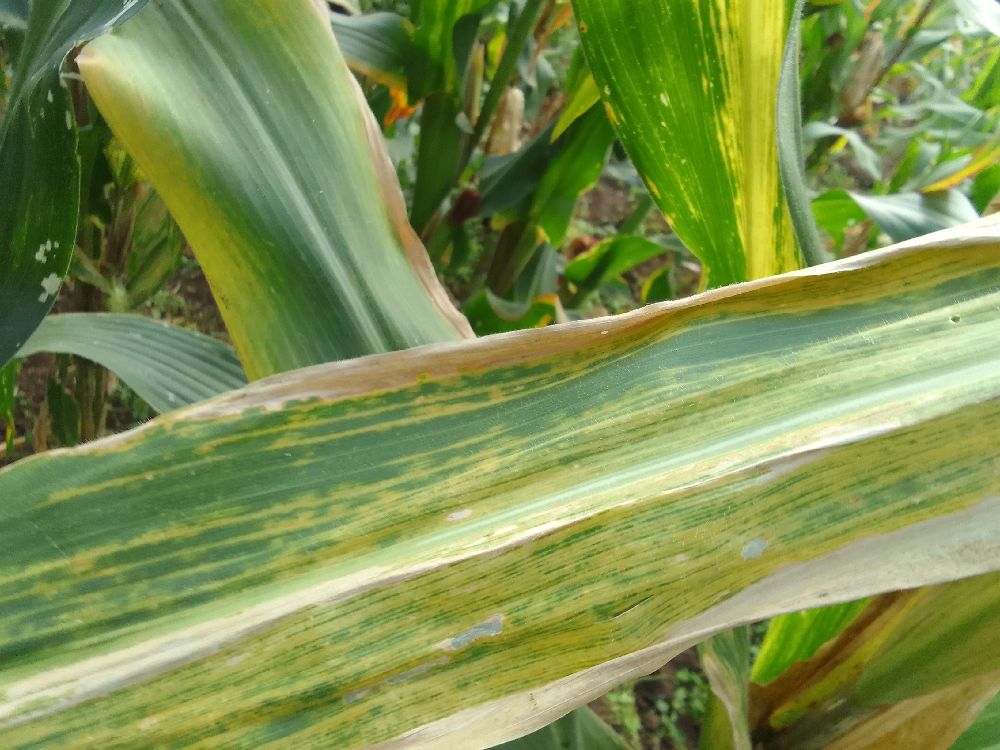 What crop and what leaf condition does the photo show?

maize, maize lethal necrosis
